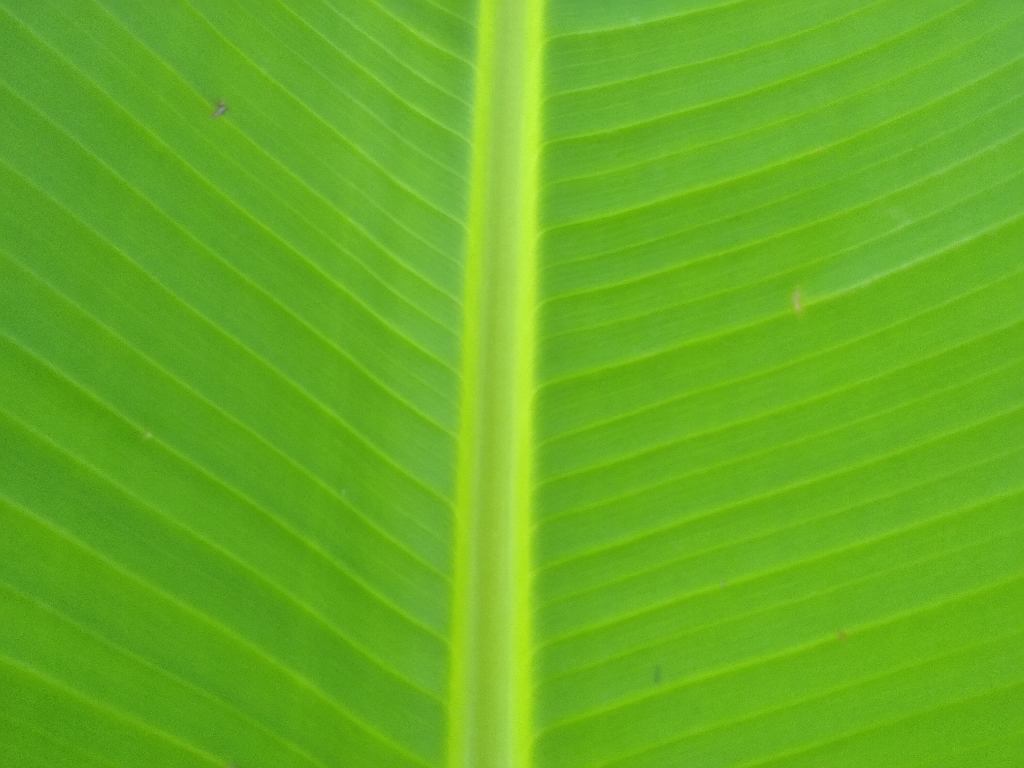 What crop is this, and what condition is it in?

banana, healthy
